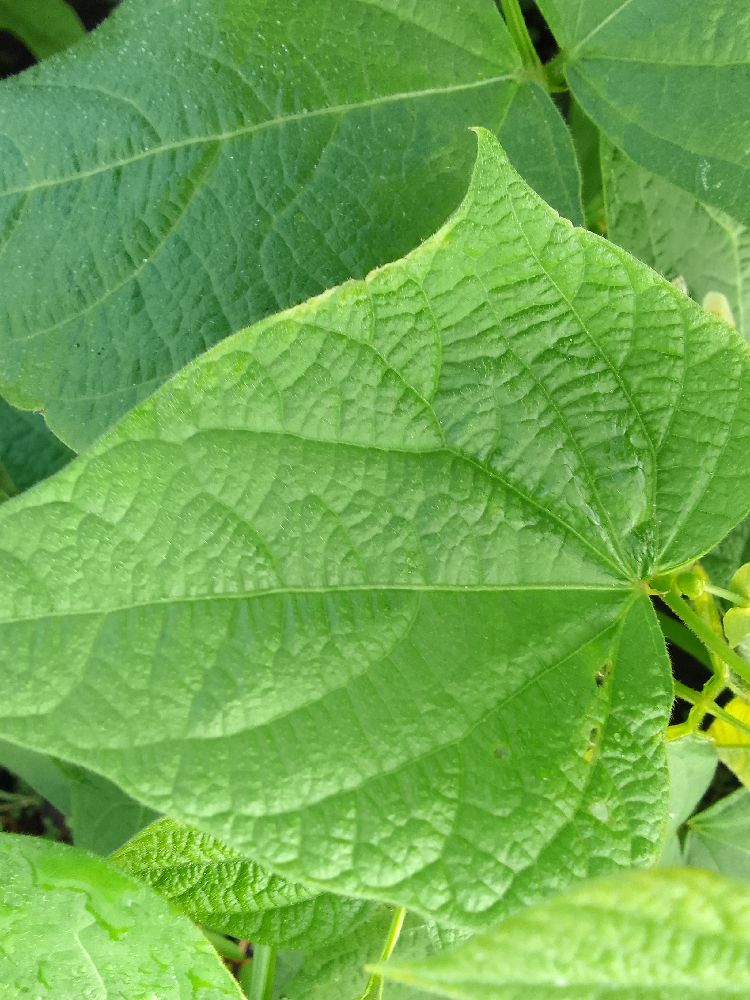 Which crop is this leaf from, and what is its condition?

common bean, healthy
